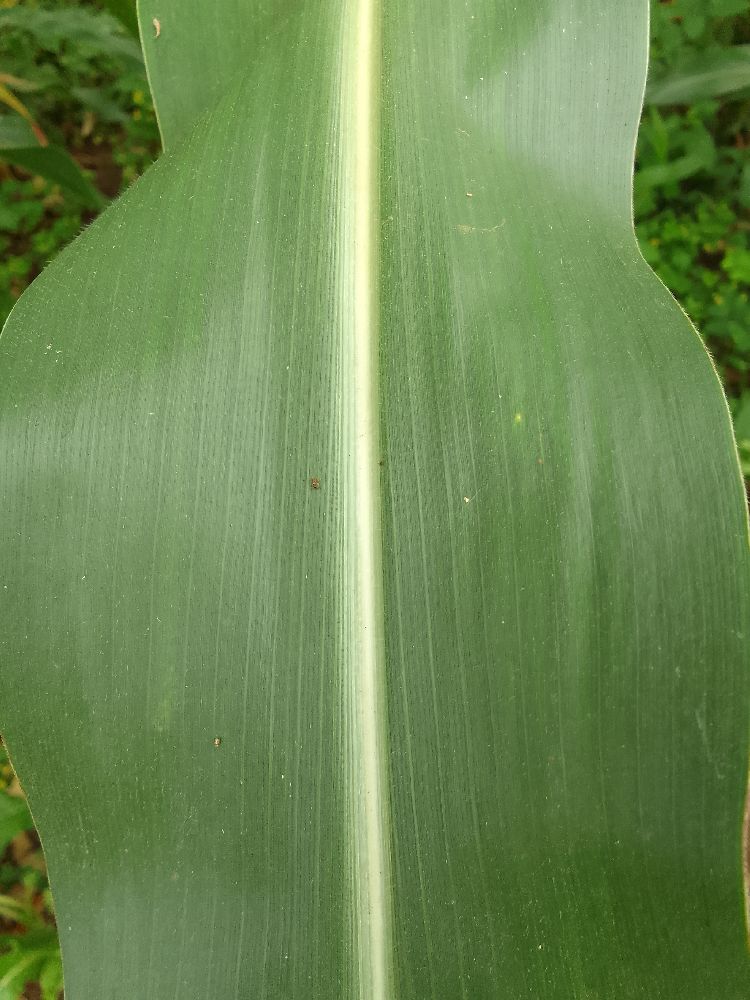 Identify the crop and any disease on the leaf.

maize, healthy
